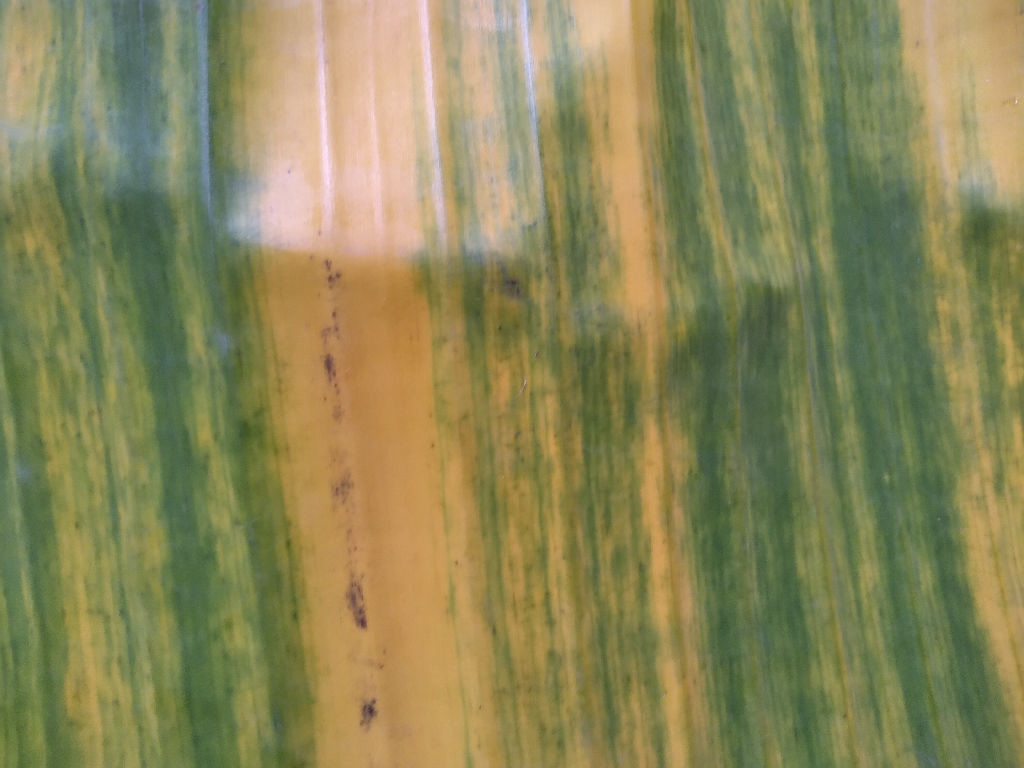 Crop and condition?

banana, fusarium wilt race 1
